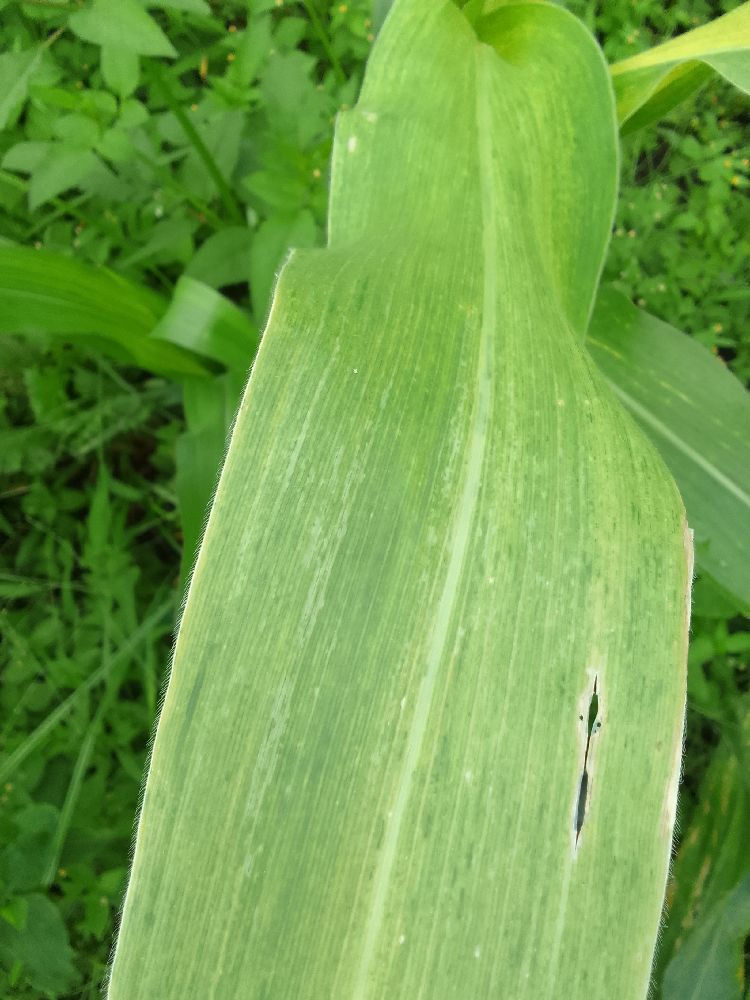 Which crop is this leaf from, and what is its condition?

maize, maize lethal necrosis
